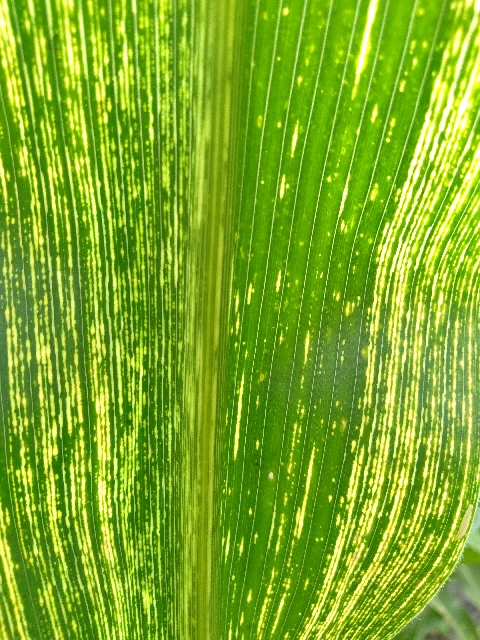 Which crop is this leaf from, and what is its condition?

maize, maize streak virus
